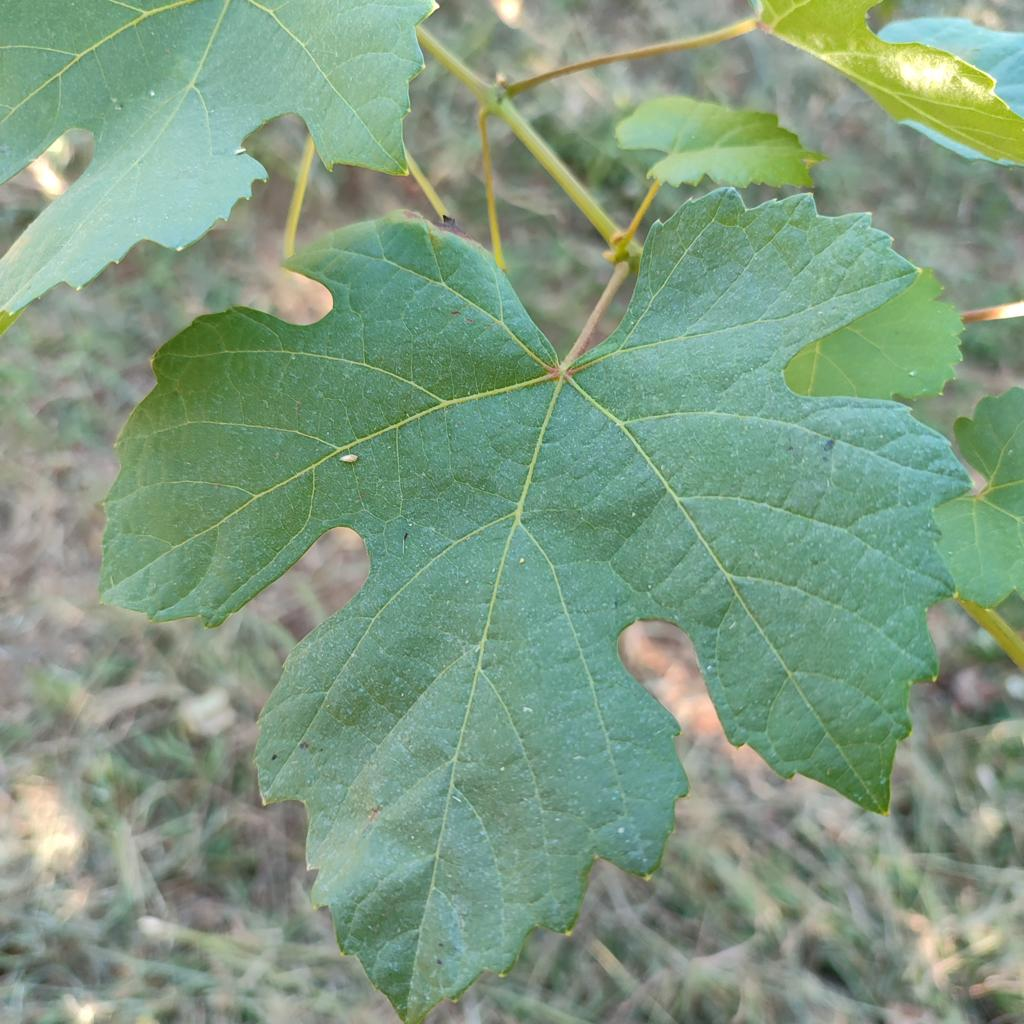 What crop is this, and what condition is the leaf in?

grapevine, healthy
